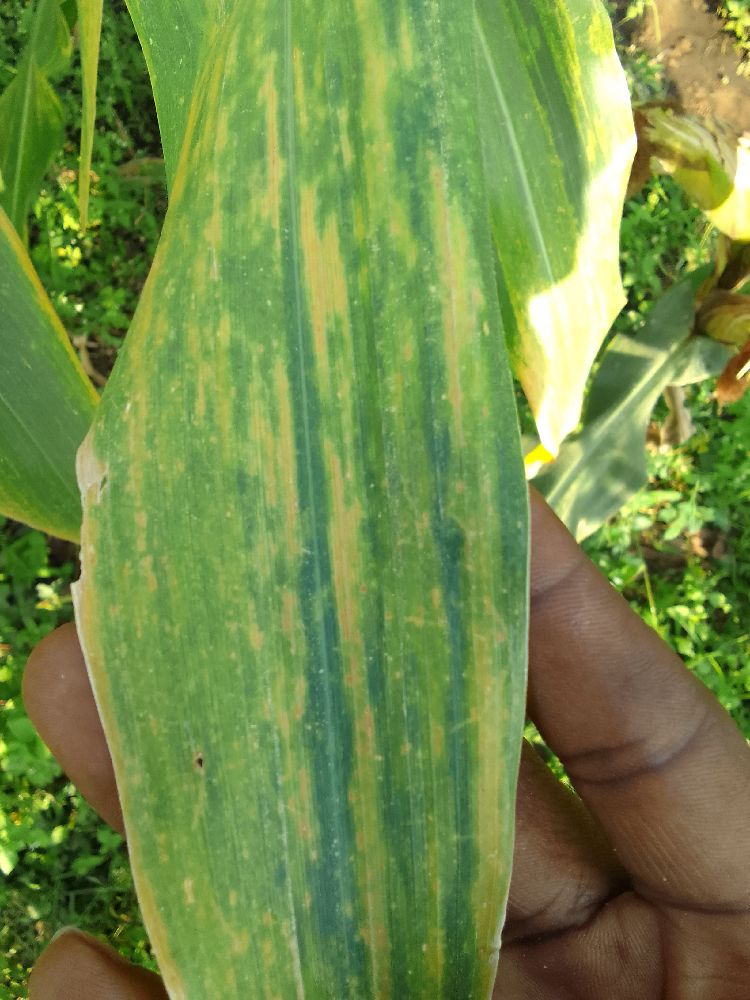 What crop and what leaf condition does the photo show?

maize, maize lethal necrosis
